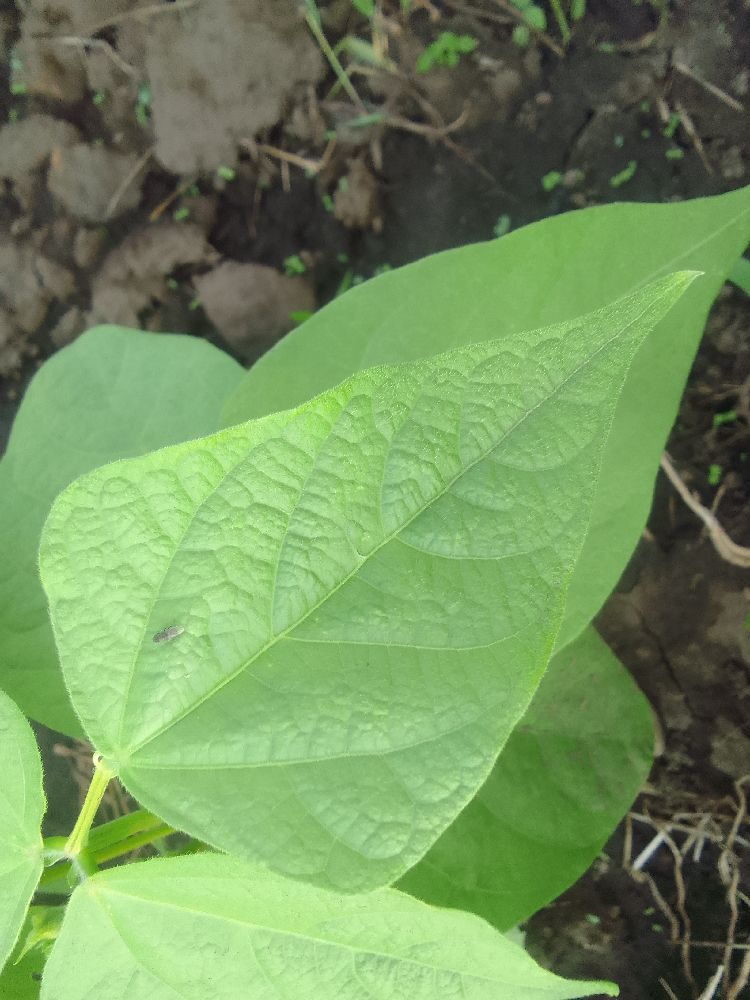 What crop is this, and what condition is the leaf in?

common bean, healthy
